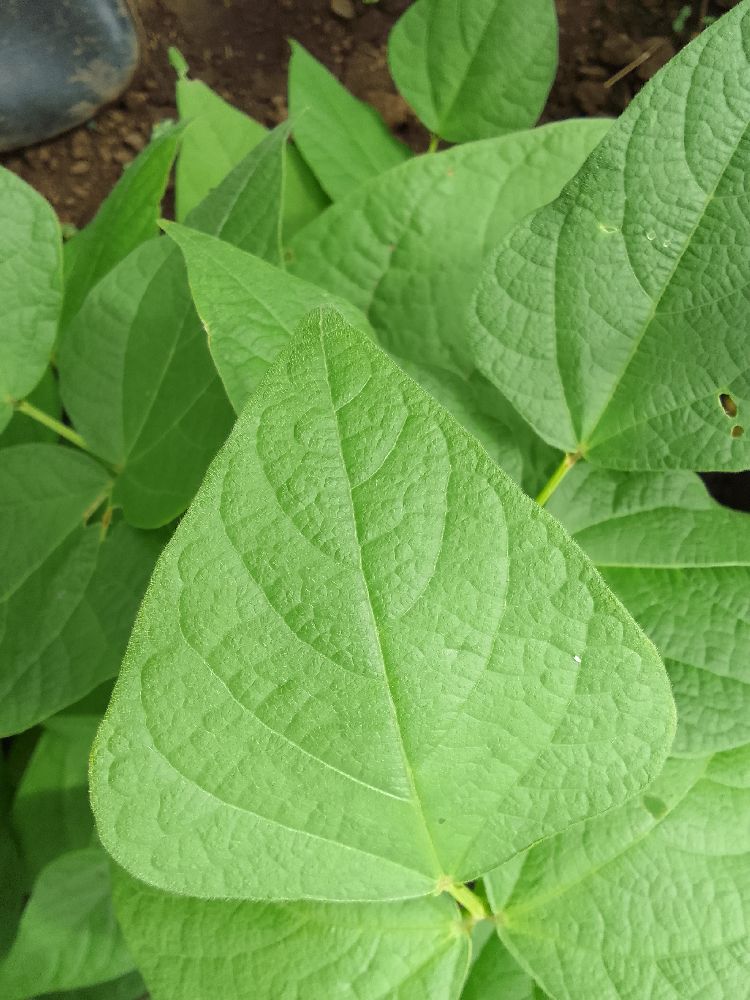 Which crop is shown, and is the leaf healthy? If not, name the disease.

common bean, healthy
